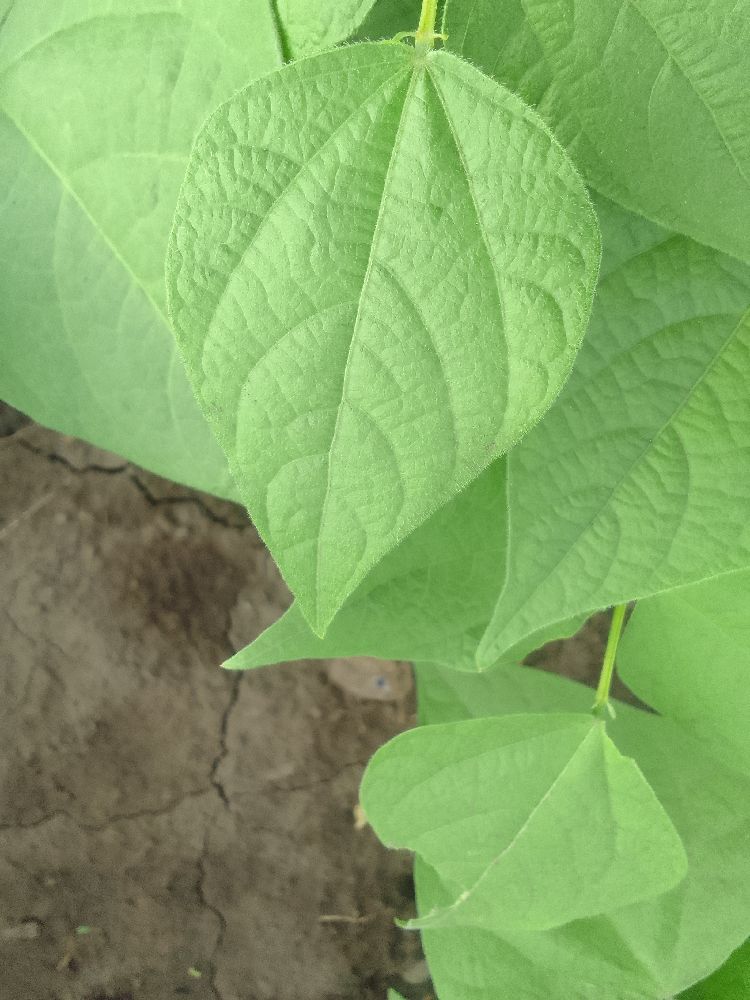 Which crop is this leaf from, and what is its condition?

common bean, healthy
